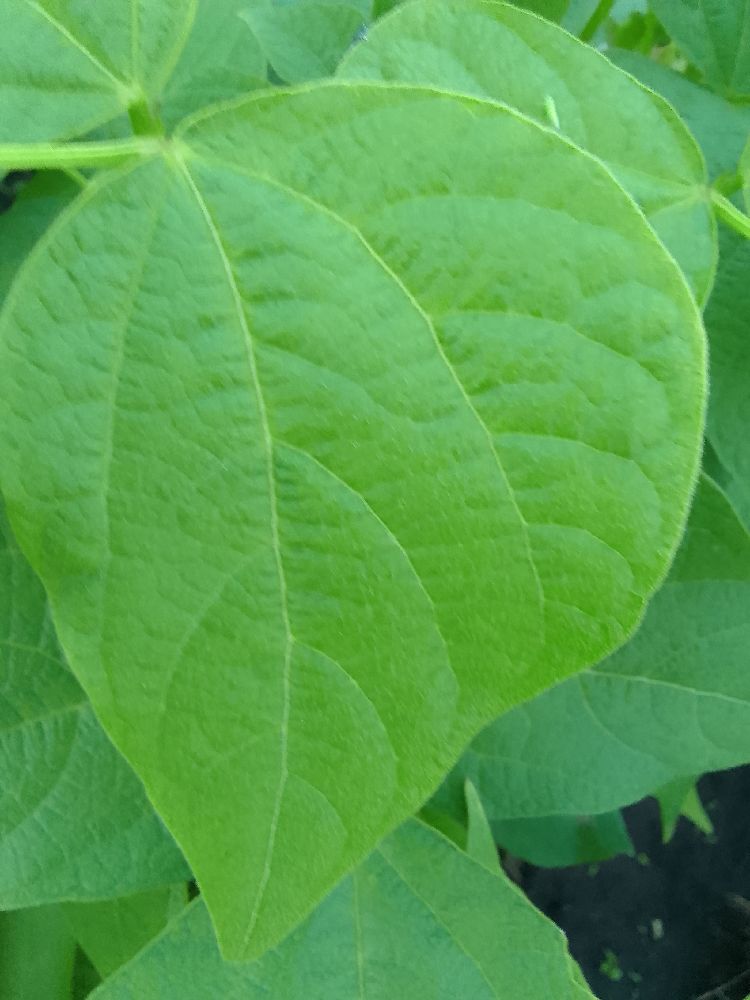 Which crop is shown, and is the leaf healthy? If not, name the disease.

common bean, healthy
